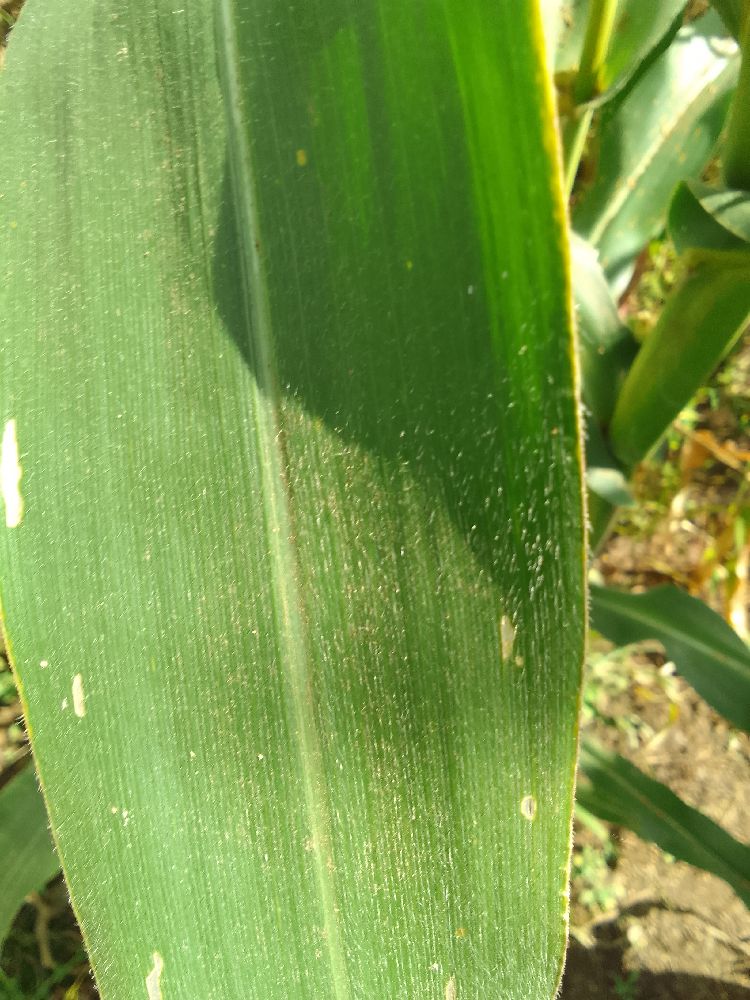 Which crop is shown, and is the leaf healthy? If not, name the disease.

maize, healthy
